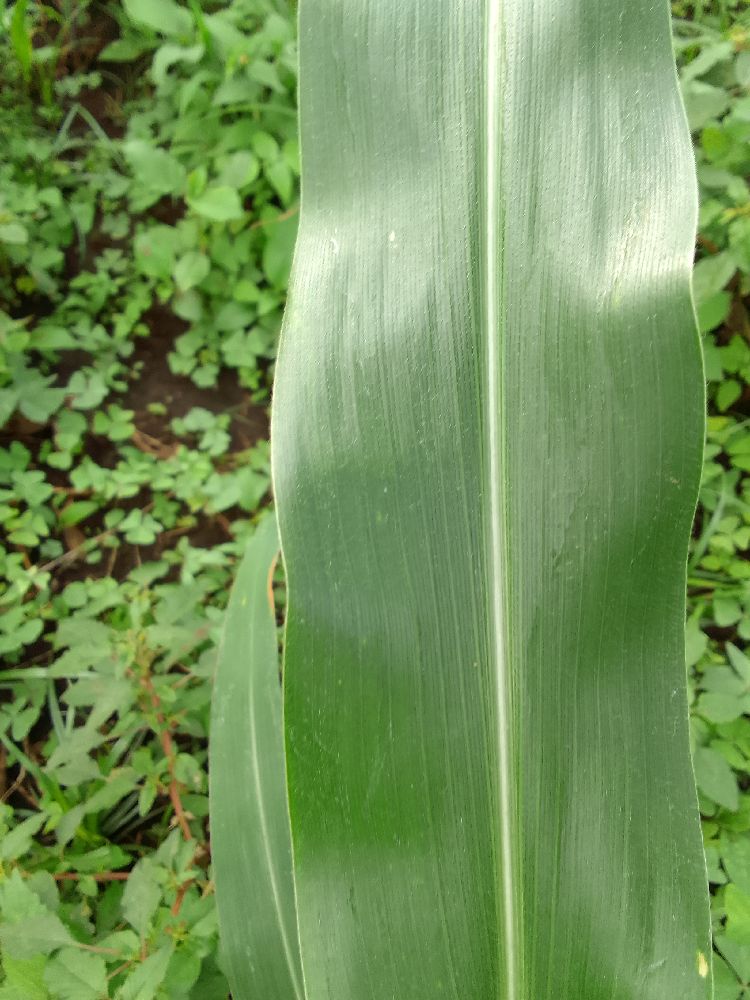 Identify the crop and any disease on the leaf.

maize, healthy
